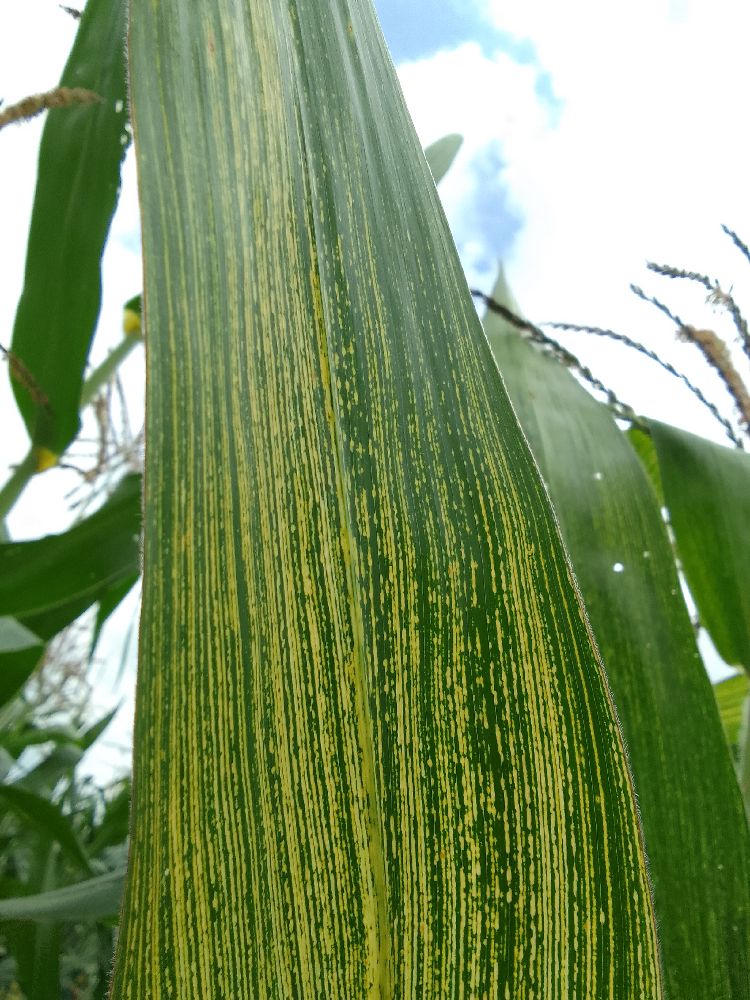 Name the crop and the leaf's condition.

maize, maize streak virus
